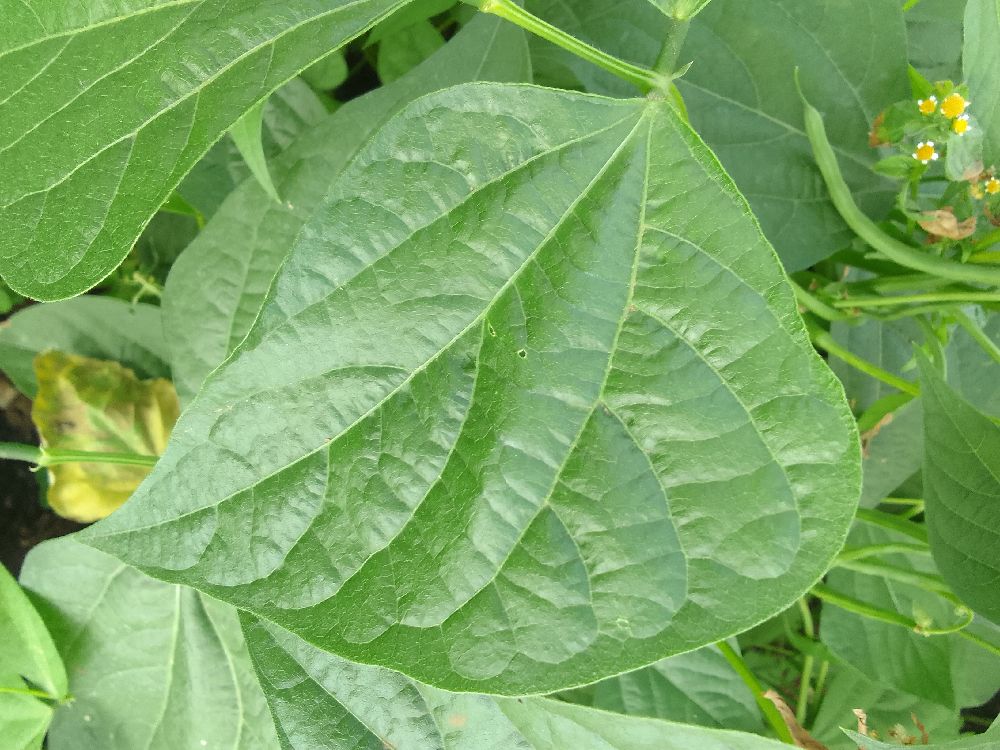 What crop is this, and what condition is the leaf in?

common bean, healthy
